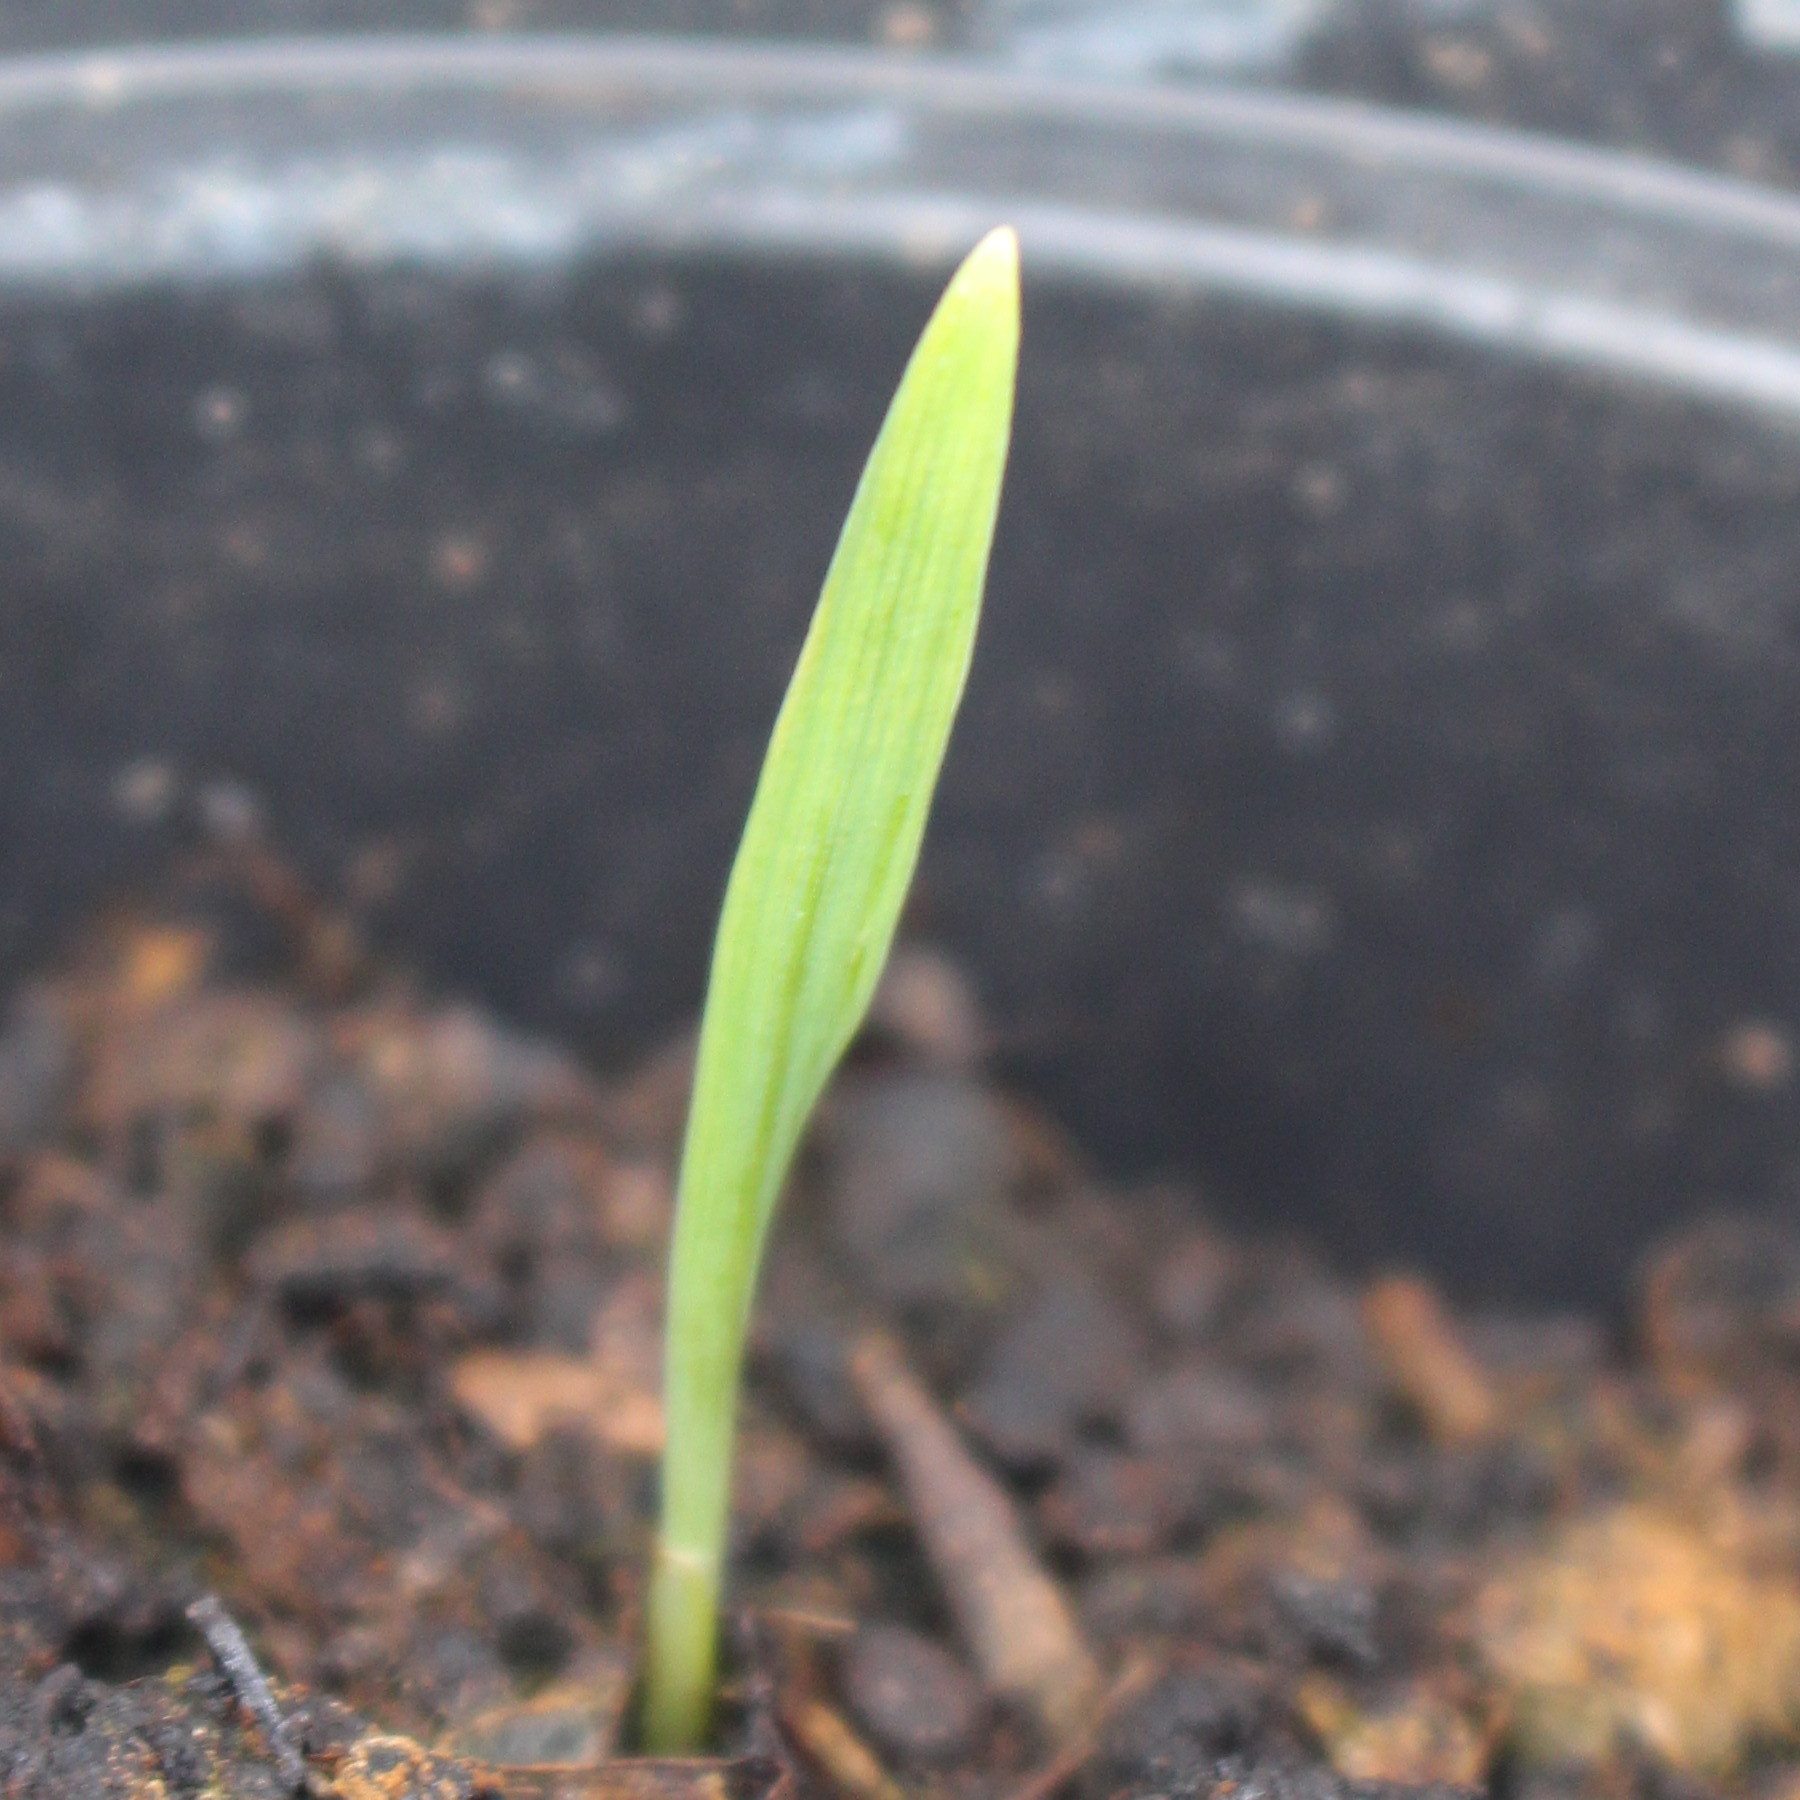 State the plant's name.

Avena sterilis
